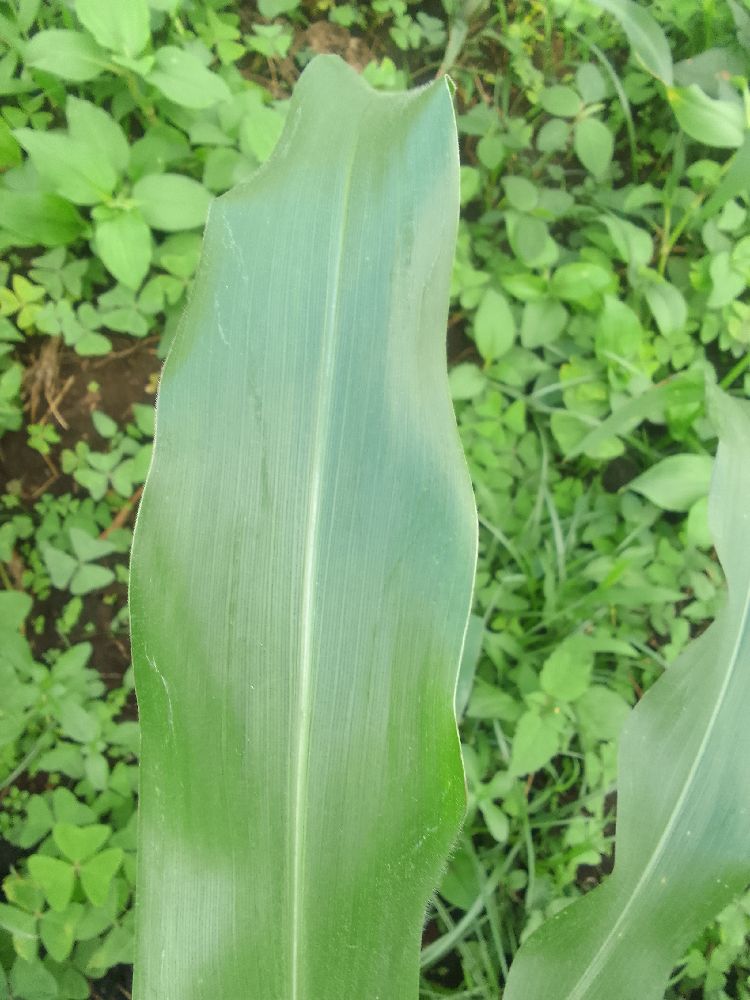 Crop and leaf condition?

maize, healthy
